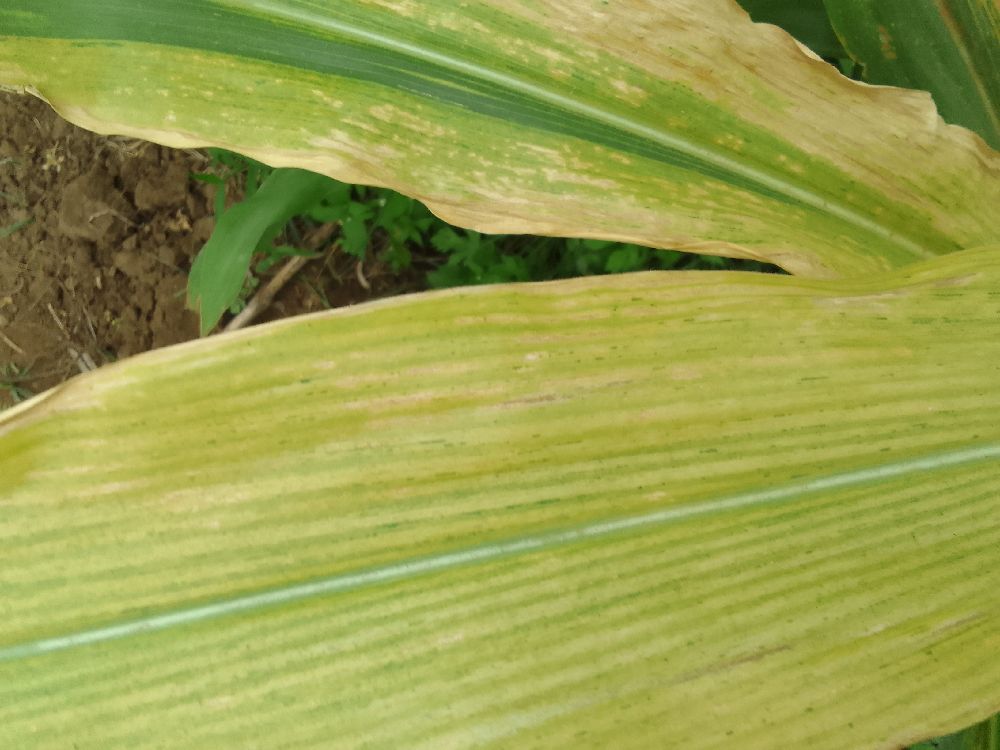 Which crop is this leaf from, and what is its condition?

maize, maize lethal necrosis
